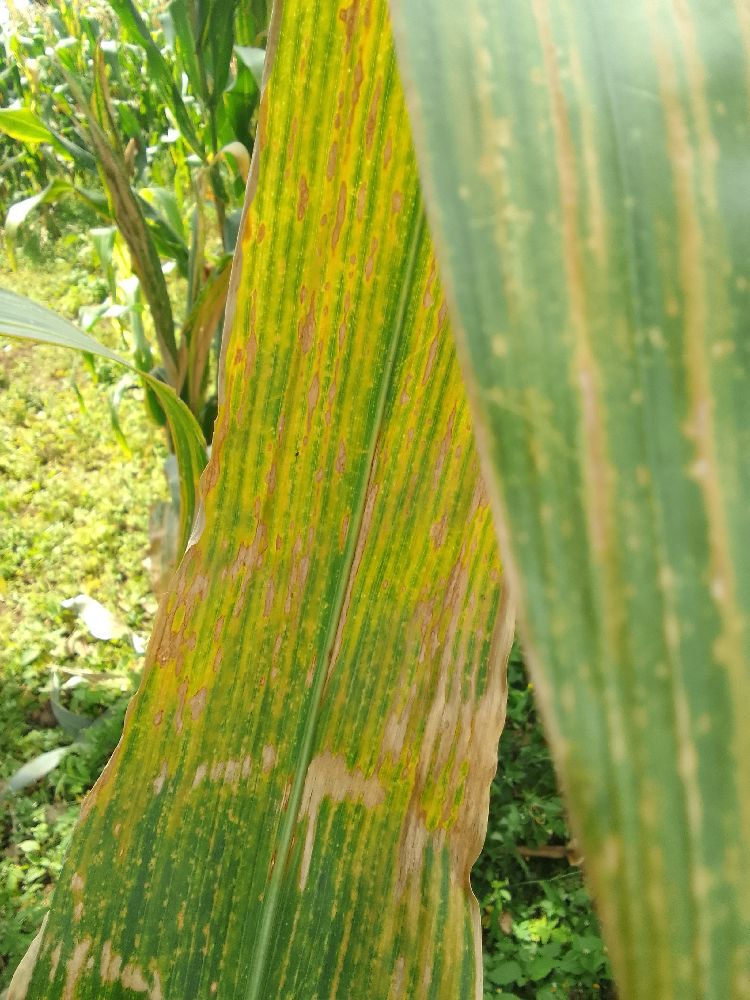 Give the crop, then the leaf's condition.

maize, maize lethal necrosis
